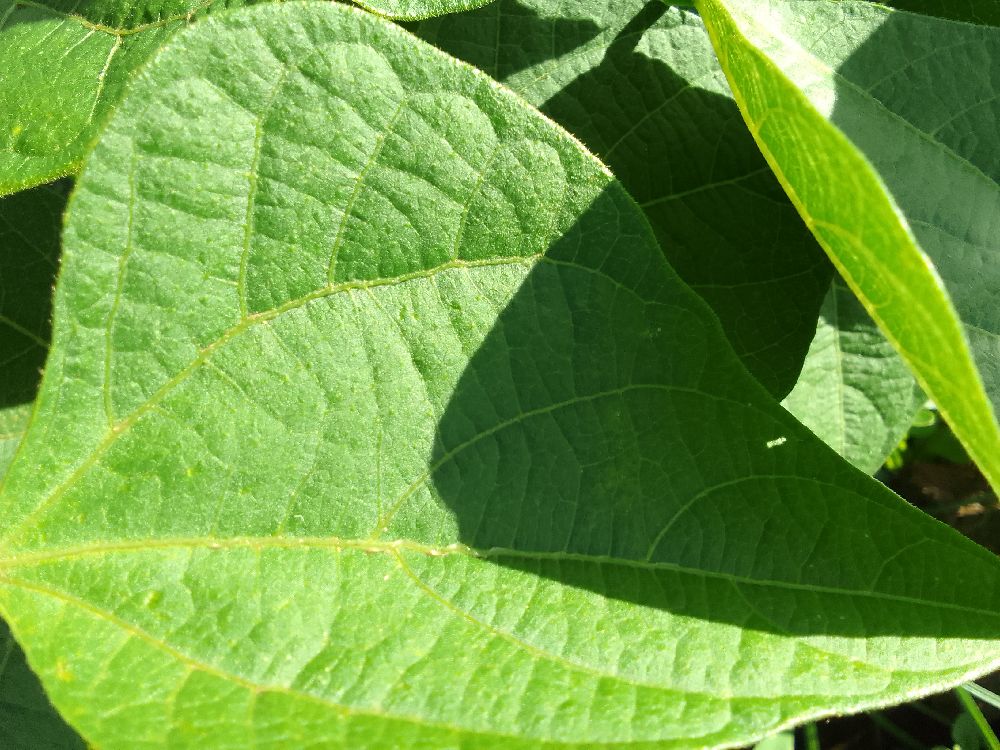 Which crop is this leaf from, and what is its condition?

common bean, healthy
